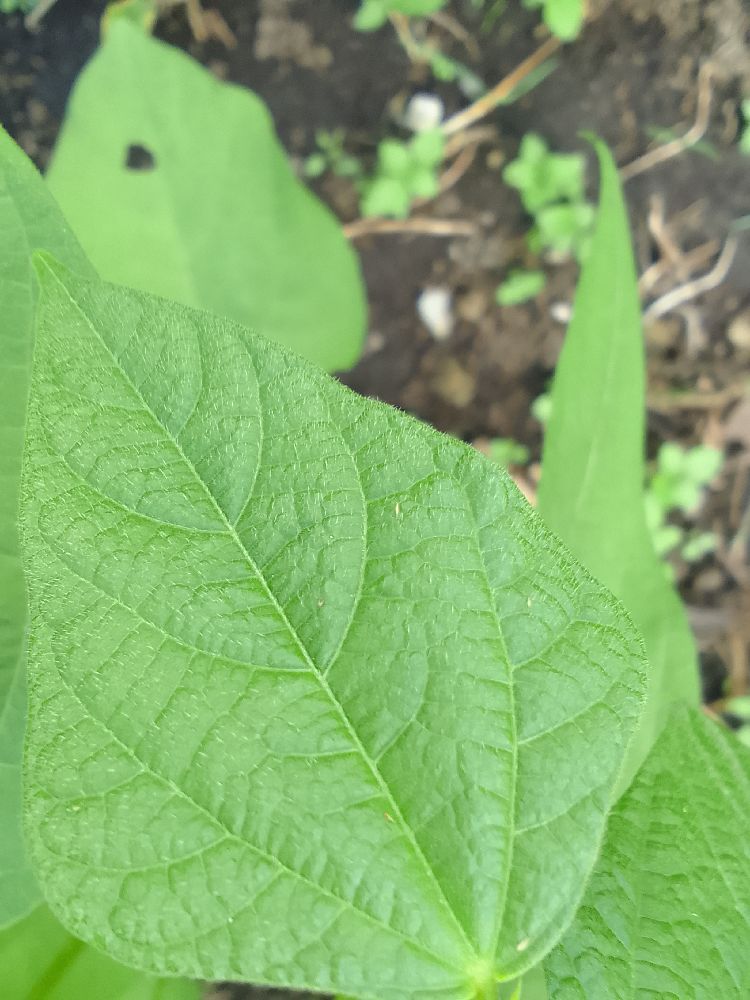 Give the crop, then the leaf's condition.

common bean, healthy
